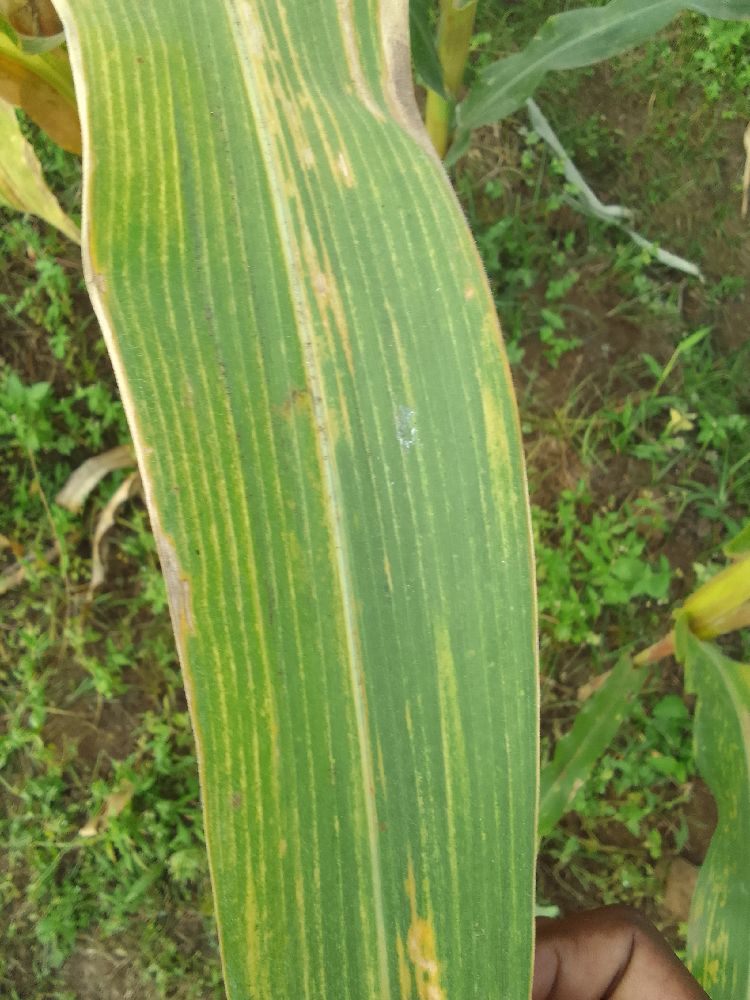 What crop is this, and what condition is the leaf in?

maize, maize lethal necrosis
